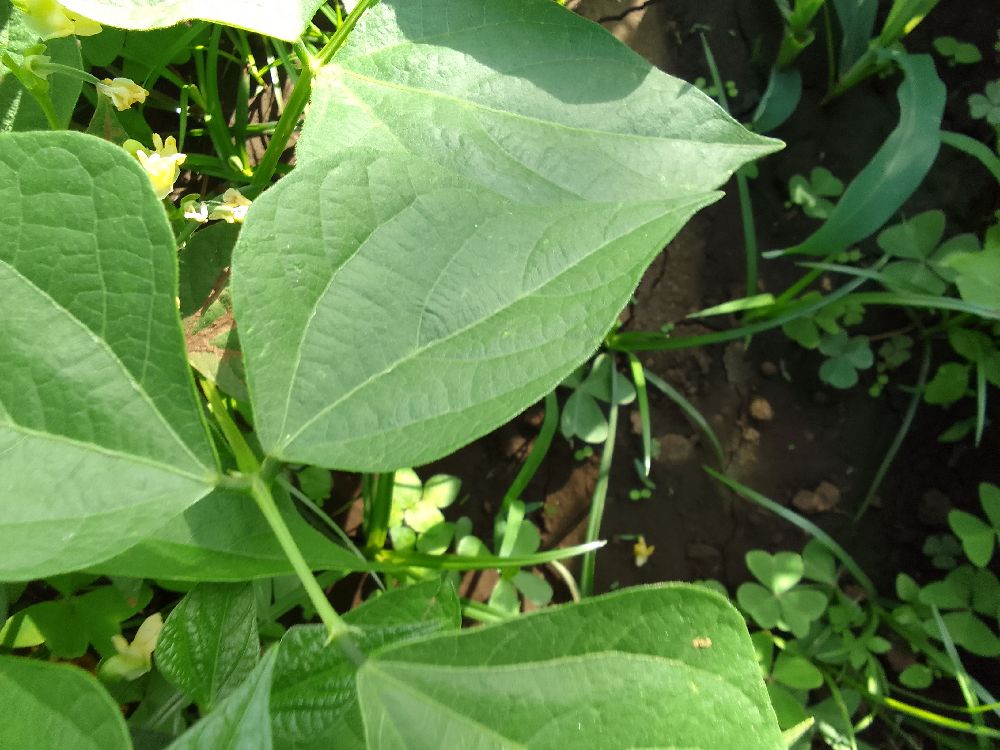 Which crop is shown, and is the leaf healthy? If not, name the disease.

common bean, healthy
